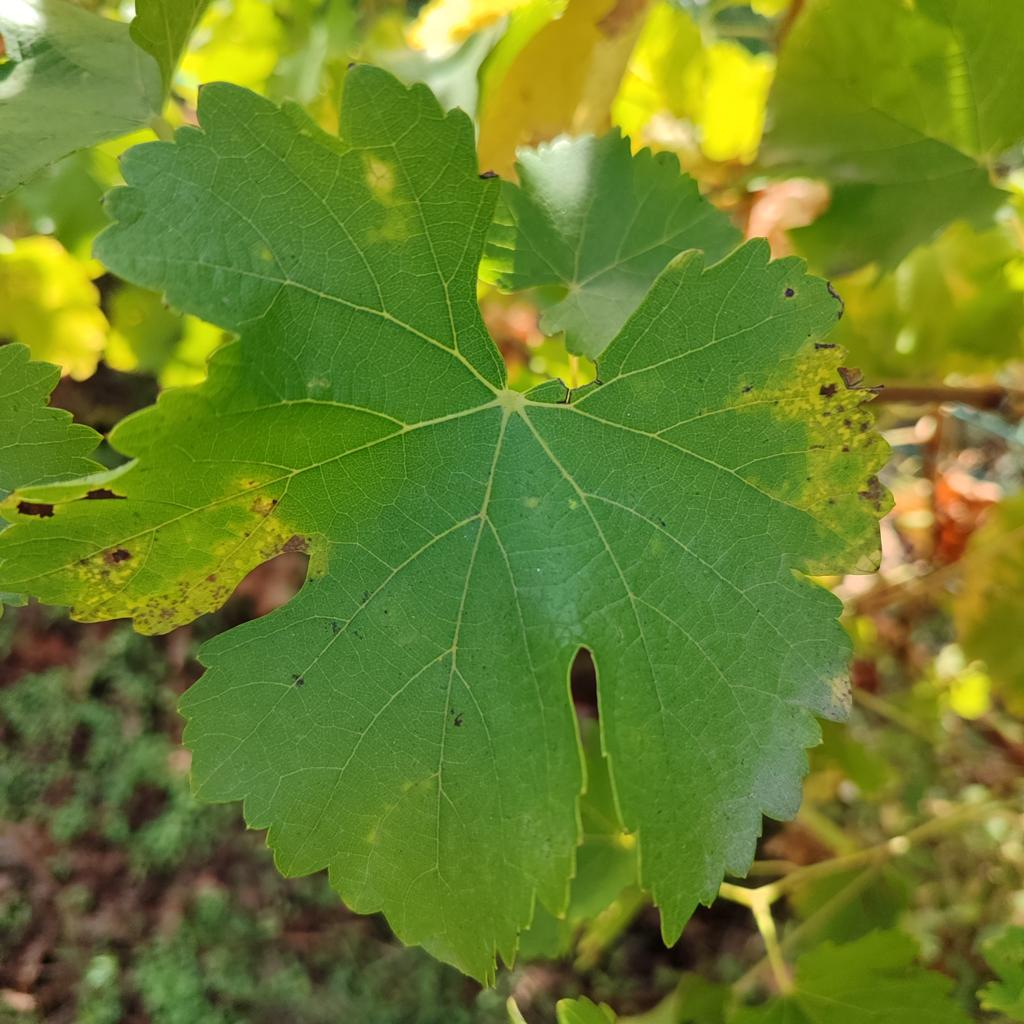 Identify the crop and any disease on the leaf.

grapevine, powdery mildew
